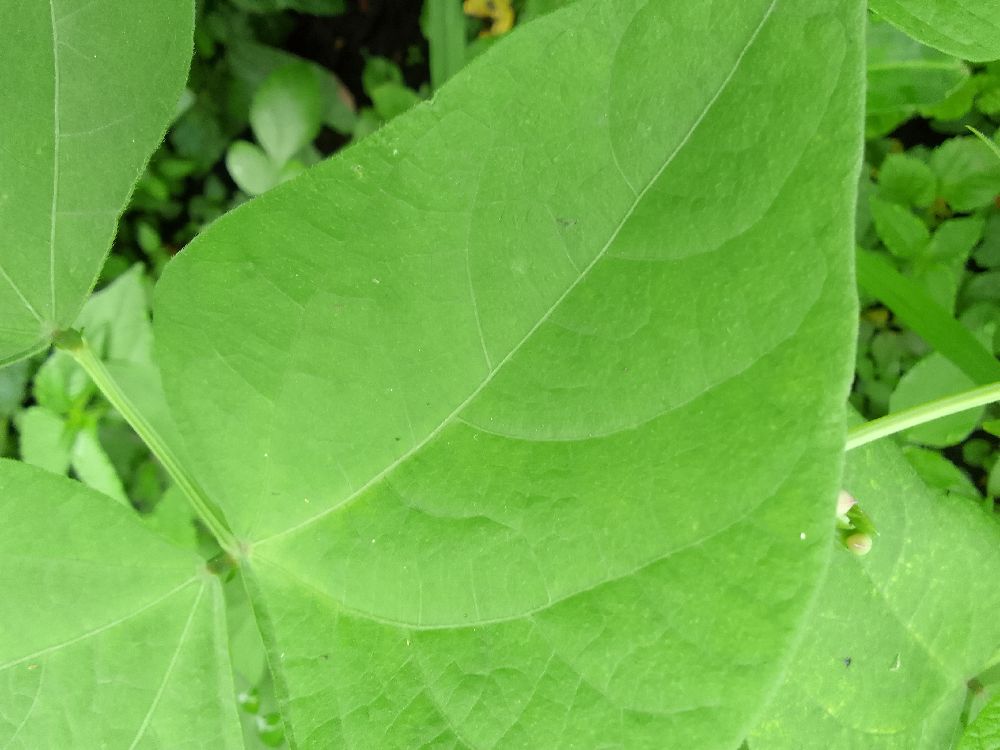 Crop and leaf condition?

common bean, healthy
